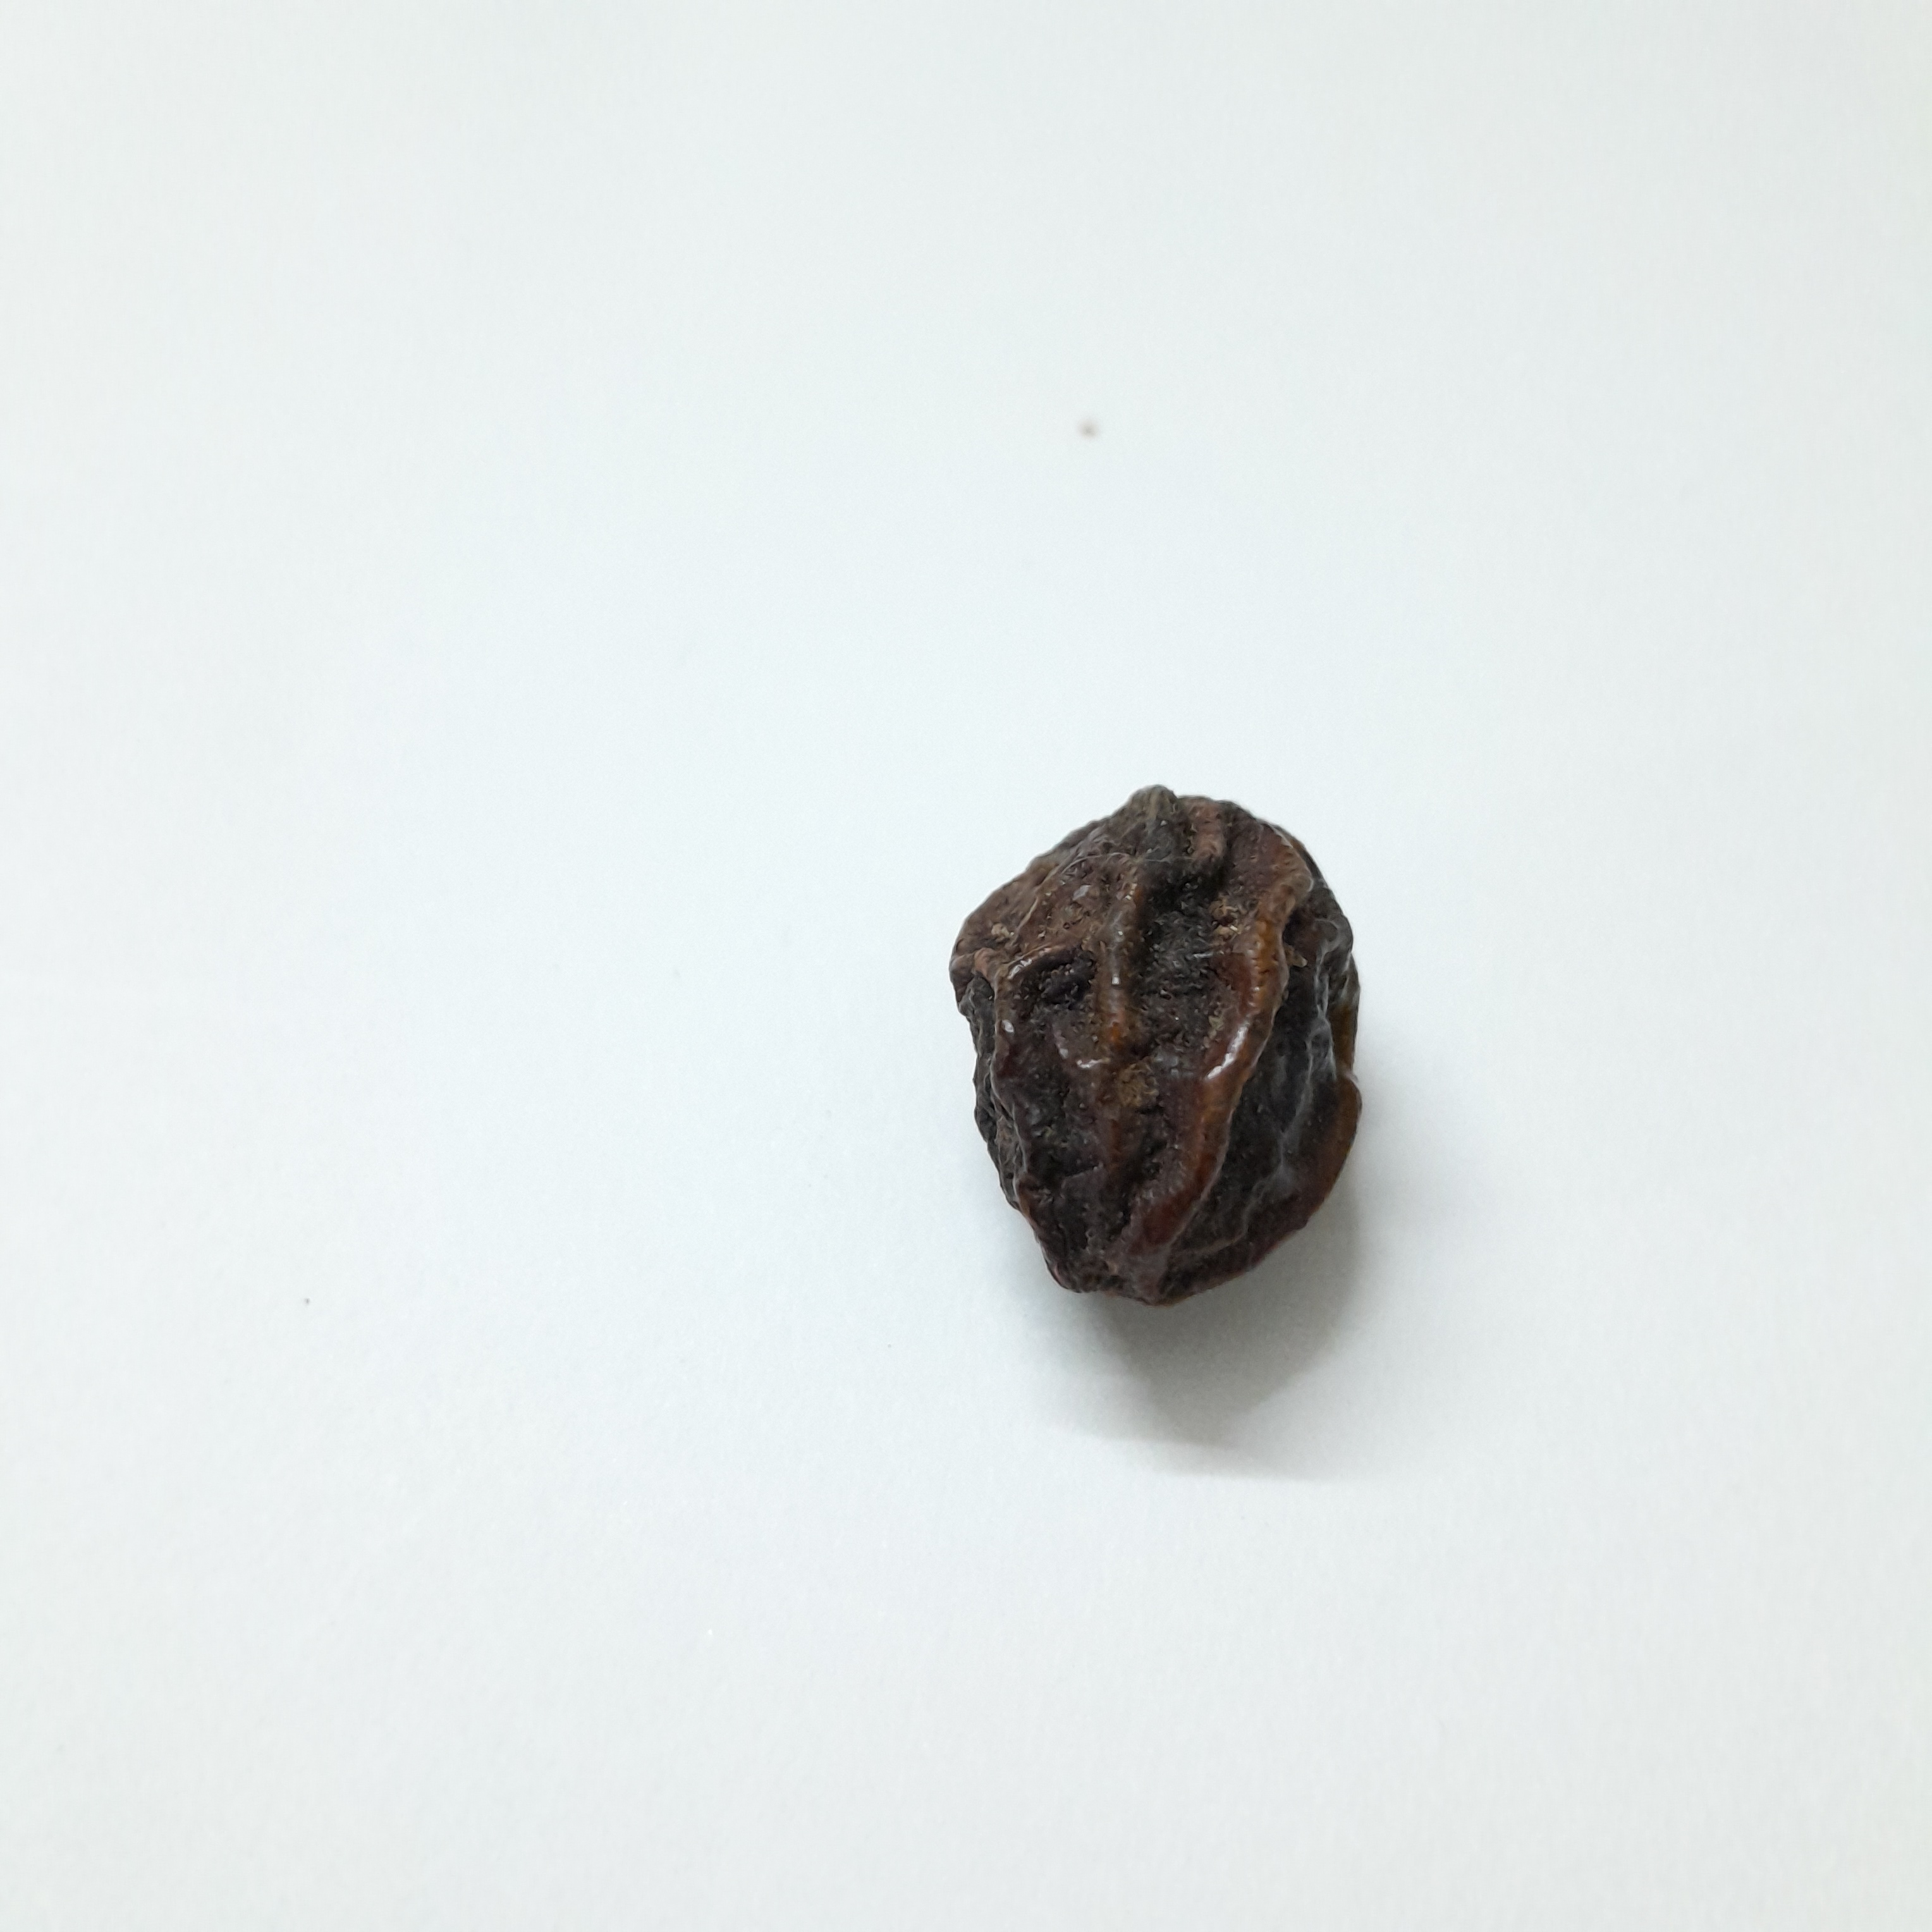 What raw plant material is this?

kadukharik
